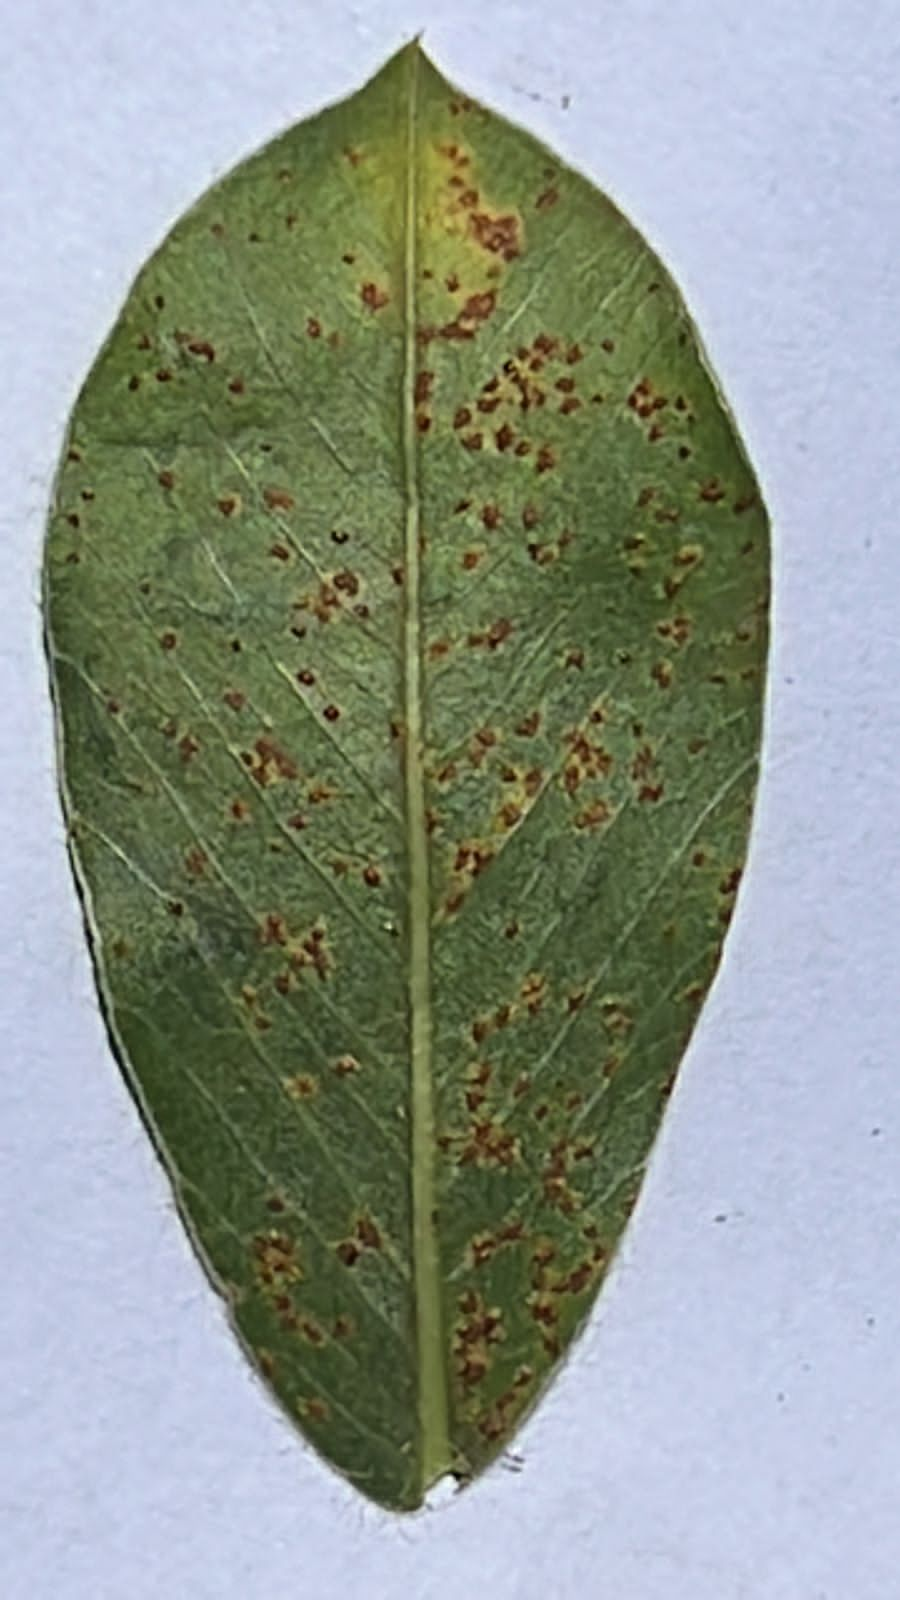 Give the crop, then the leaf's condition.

peanut, puccinia arachidis
